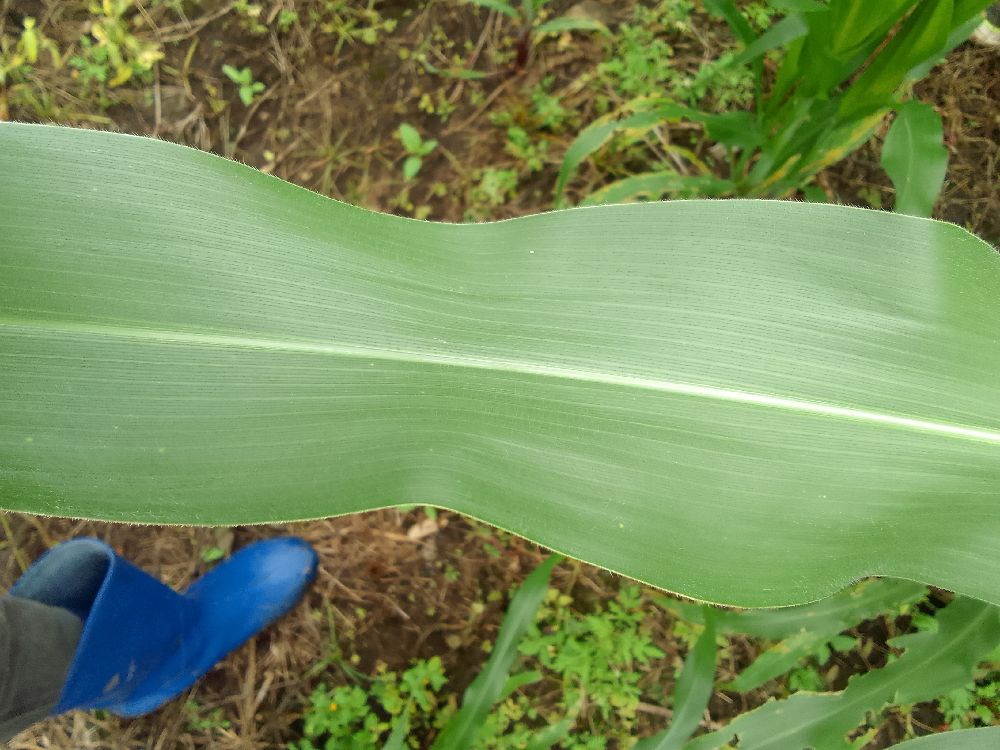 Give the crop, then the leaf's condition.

maize, healthy
